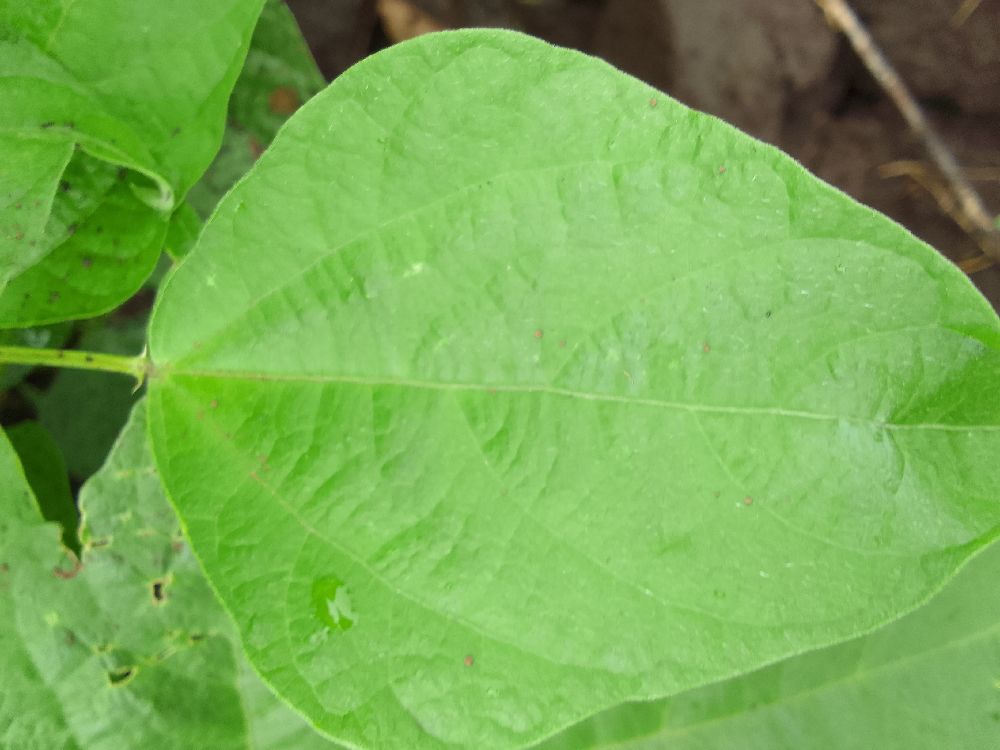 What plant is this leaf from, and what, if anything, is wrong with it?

common bean, healthy
